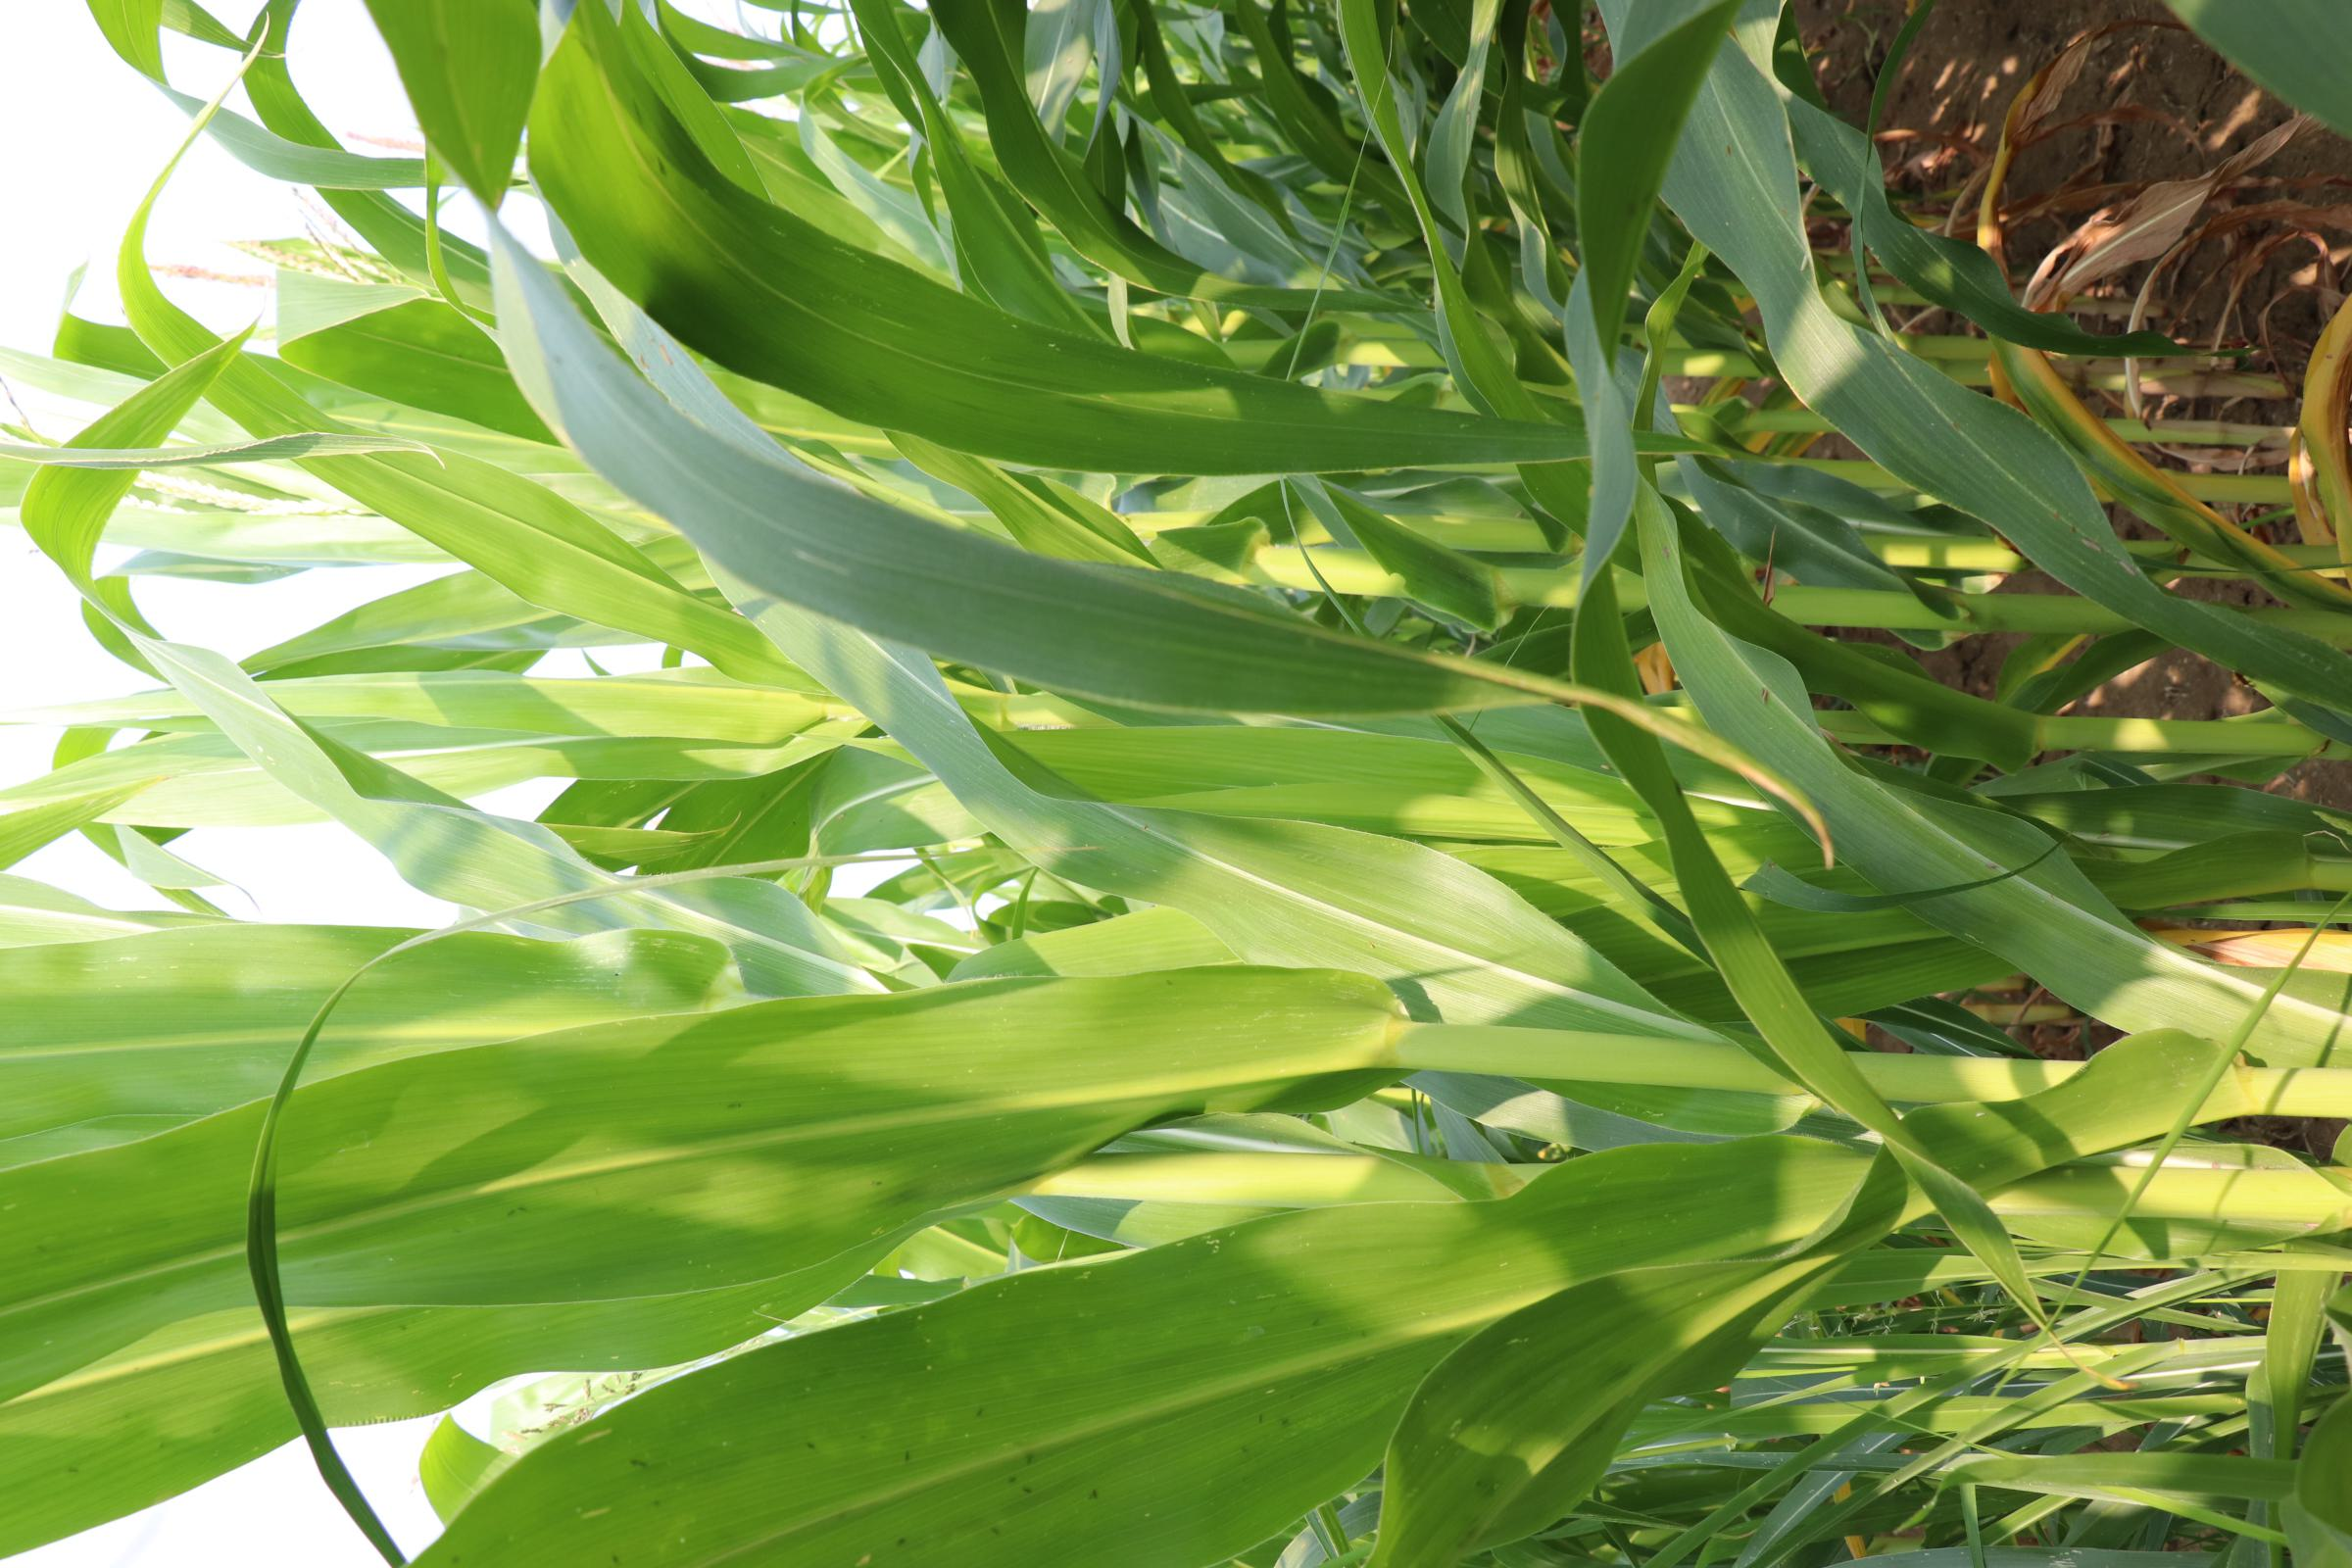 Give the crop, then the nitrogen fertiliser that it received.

maize, no added nitrogen
